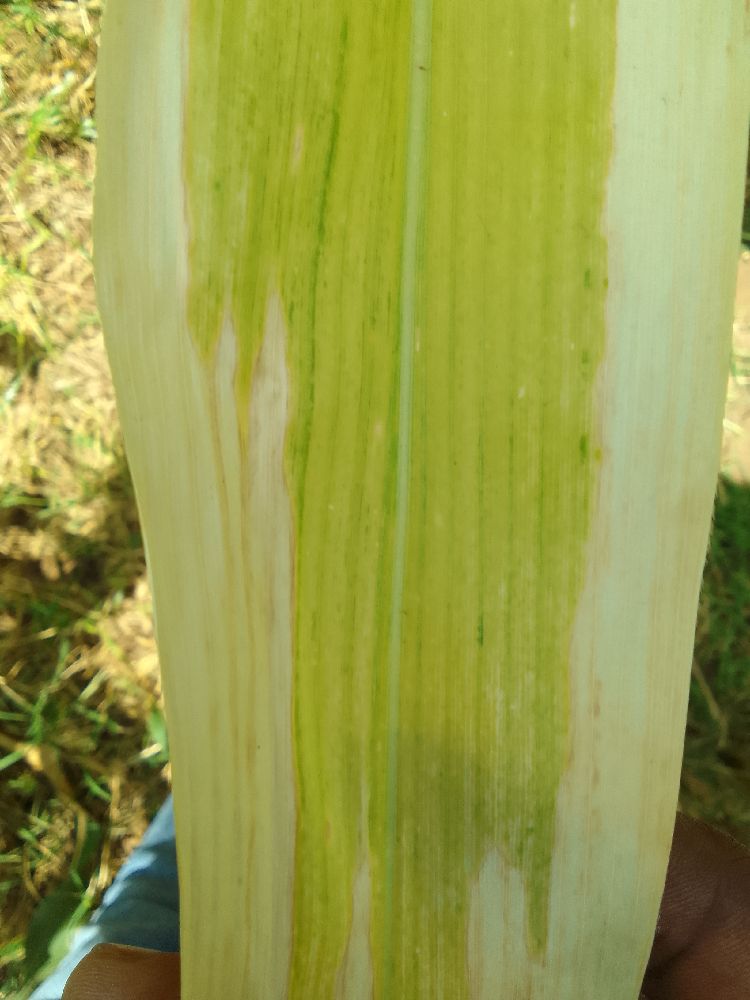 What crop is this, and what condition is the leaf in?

maize, maize lethal necrosis
